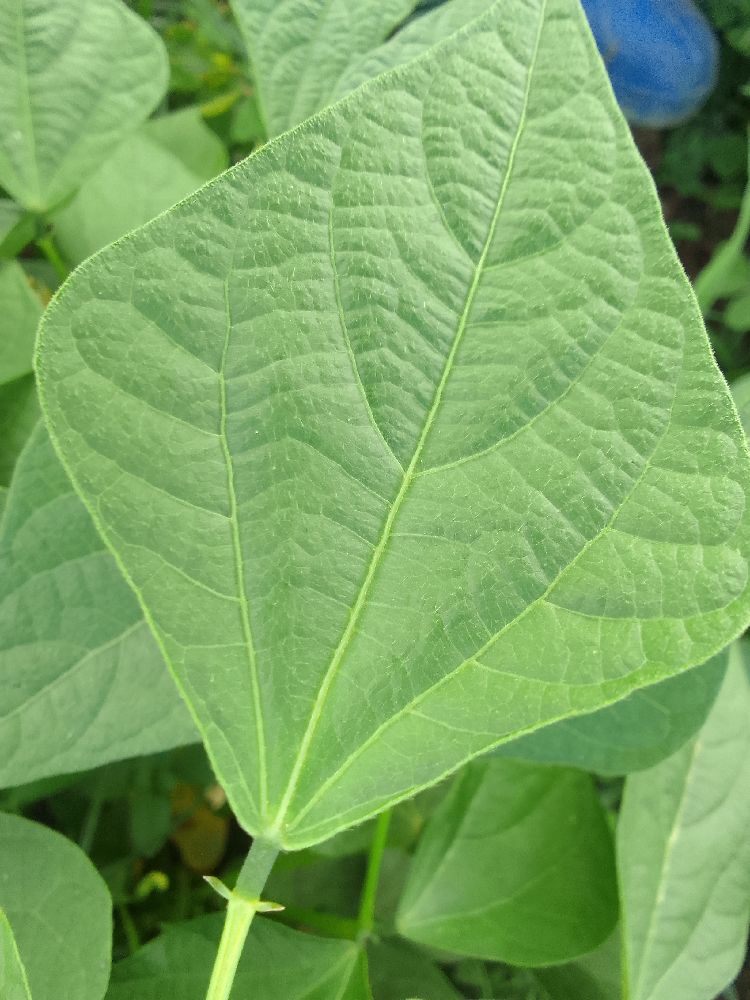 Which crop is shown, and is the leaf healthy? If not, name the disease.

common bean, healthy
